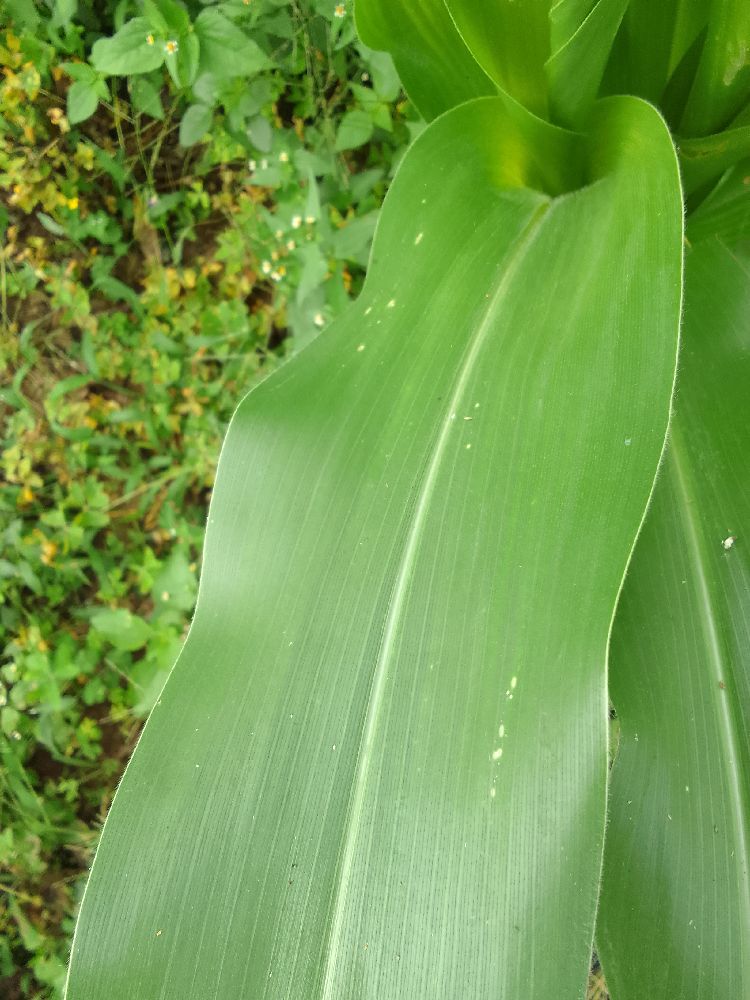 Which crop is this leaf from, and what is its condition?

maize, healthy
